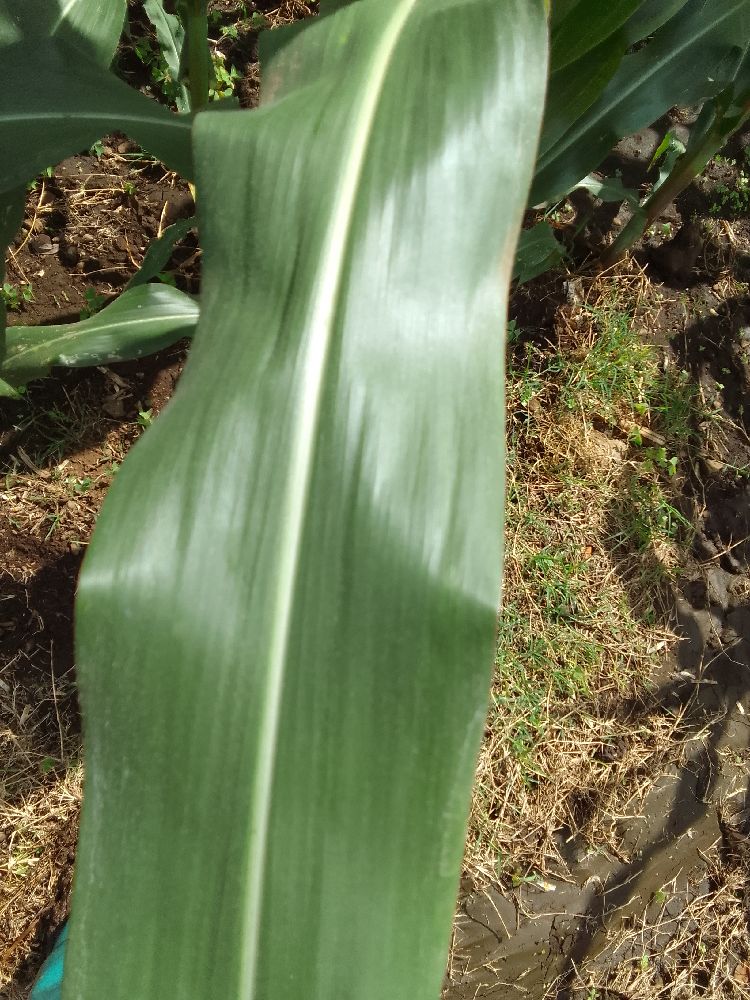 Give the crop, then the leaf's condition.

maize, healthy
